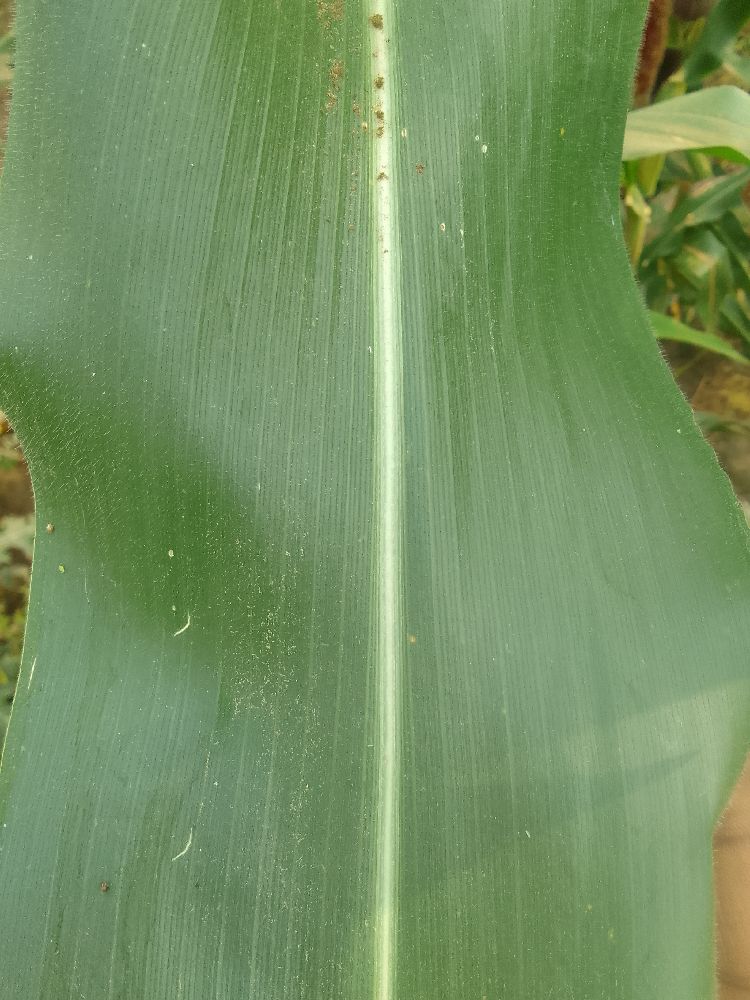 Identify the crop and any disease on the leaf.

maize, healthy
